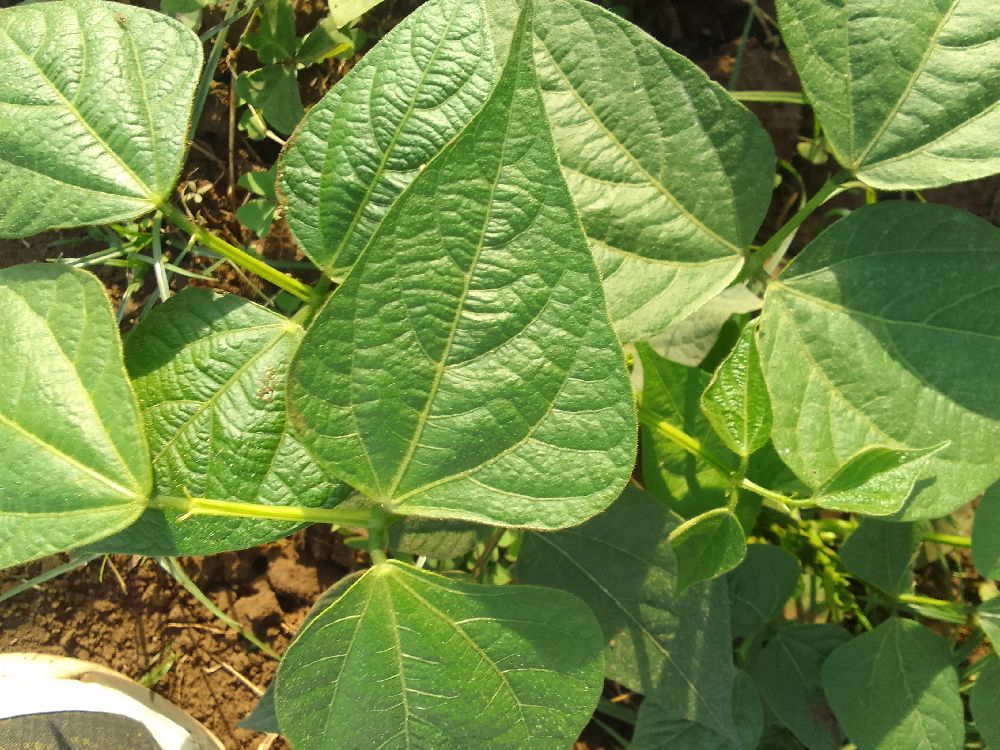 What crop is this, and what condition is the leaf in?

common bean, healthy
